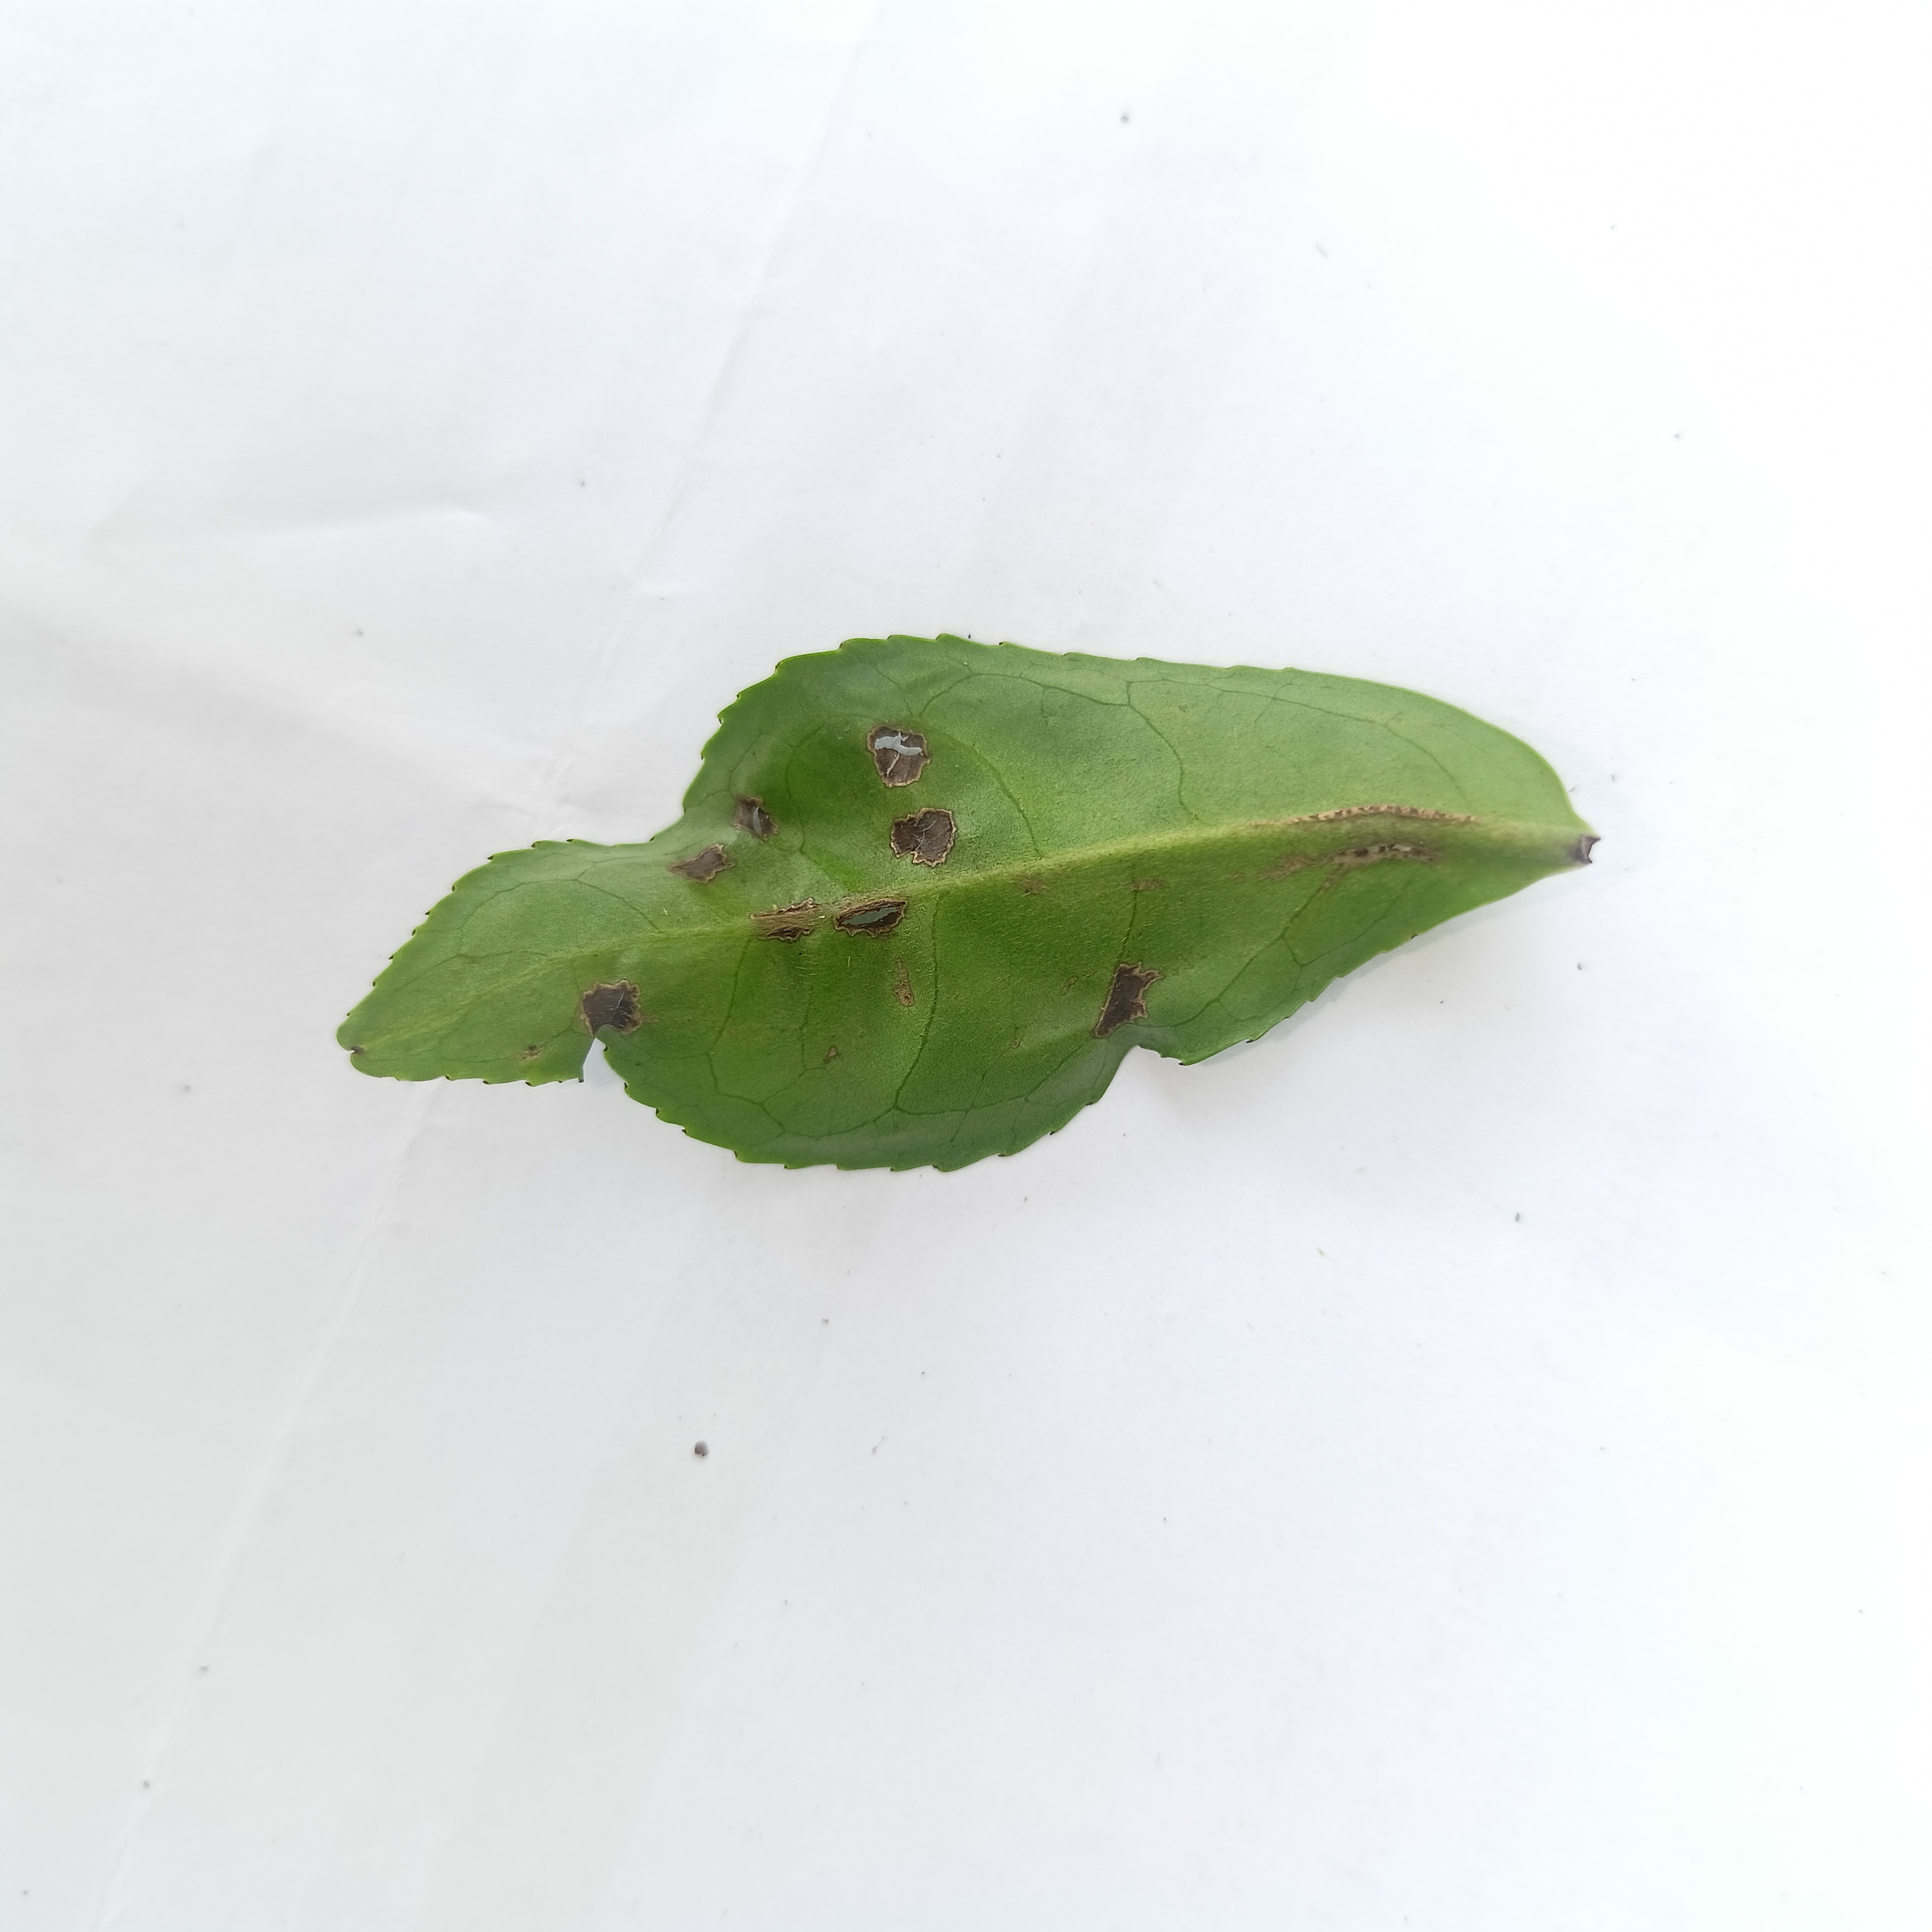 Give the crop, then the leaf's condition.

tea, helopeltis
